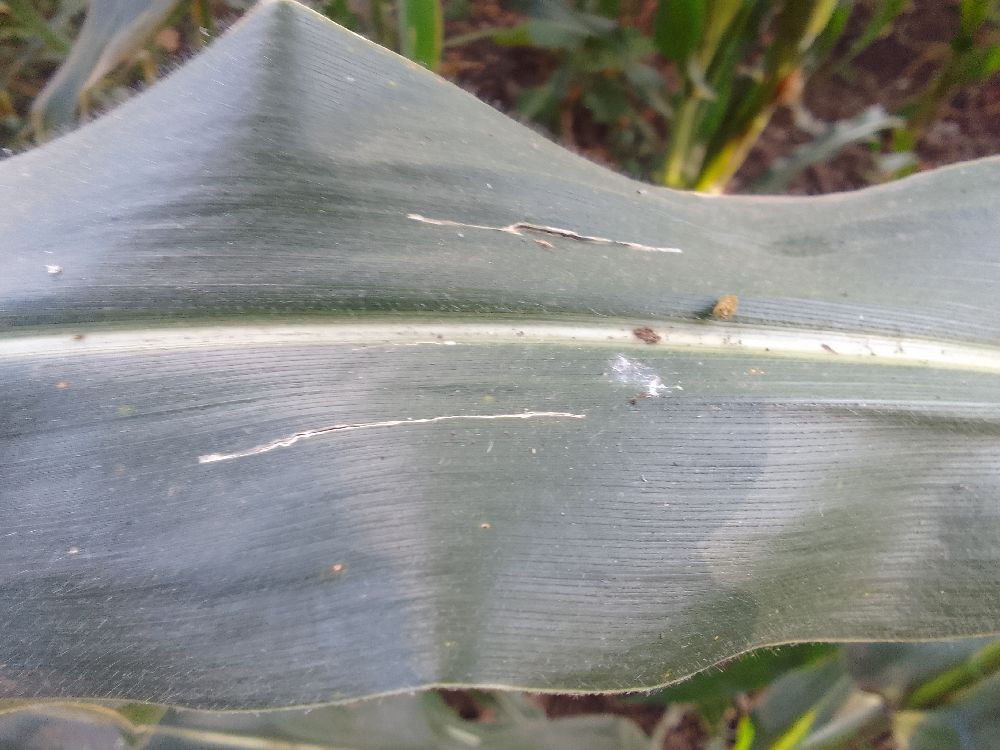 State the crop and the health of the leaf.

maize, healthy
